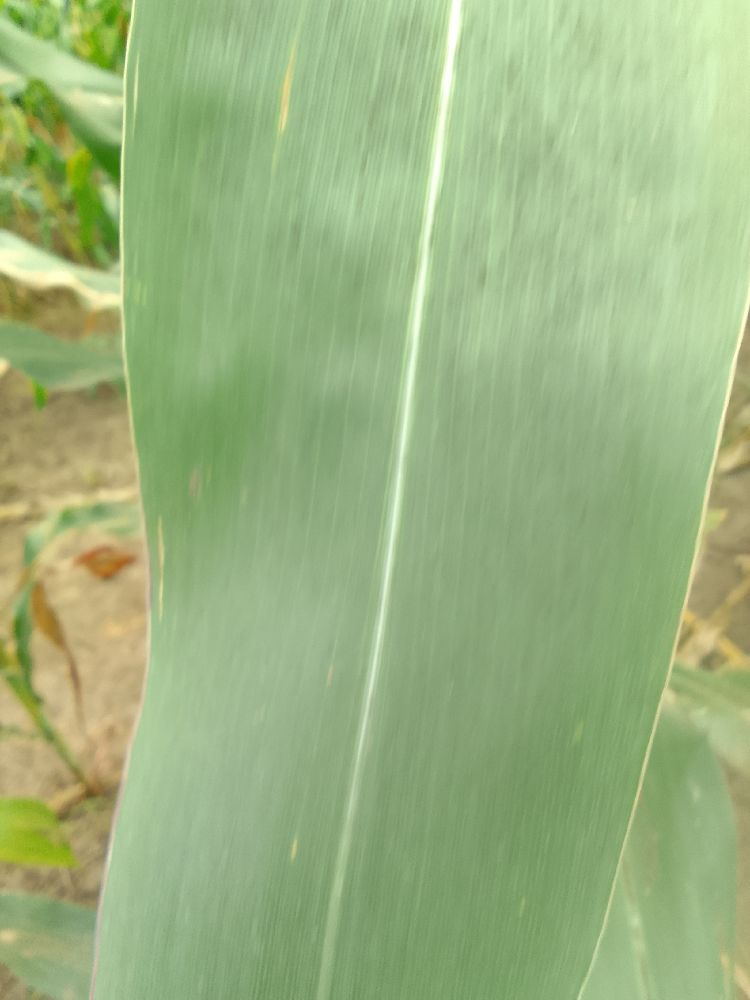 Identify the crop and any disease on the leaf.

maize, healthy
